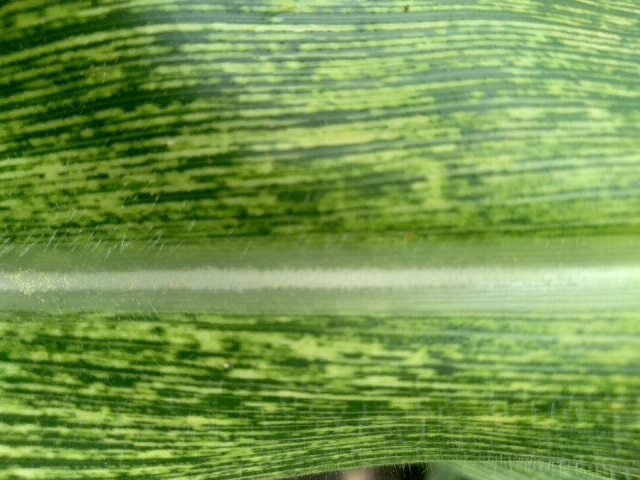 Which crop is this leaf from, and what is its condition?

maize, maize streak virus
